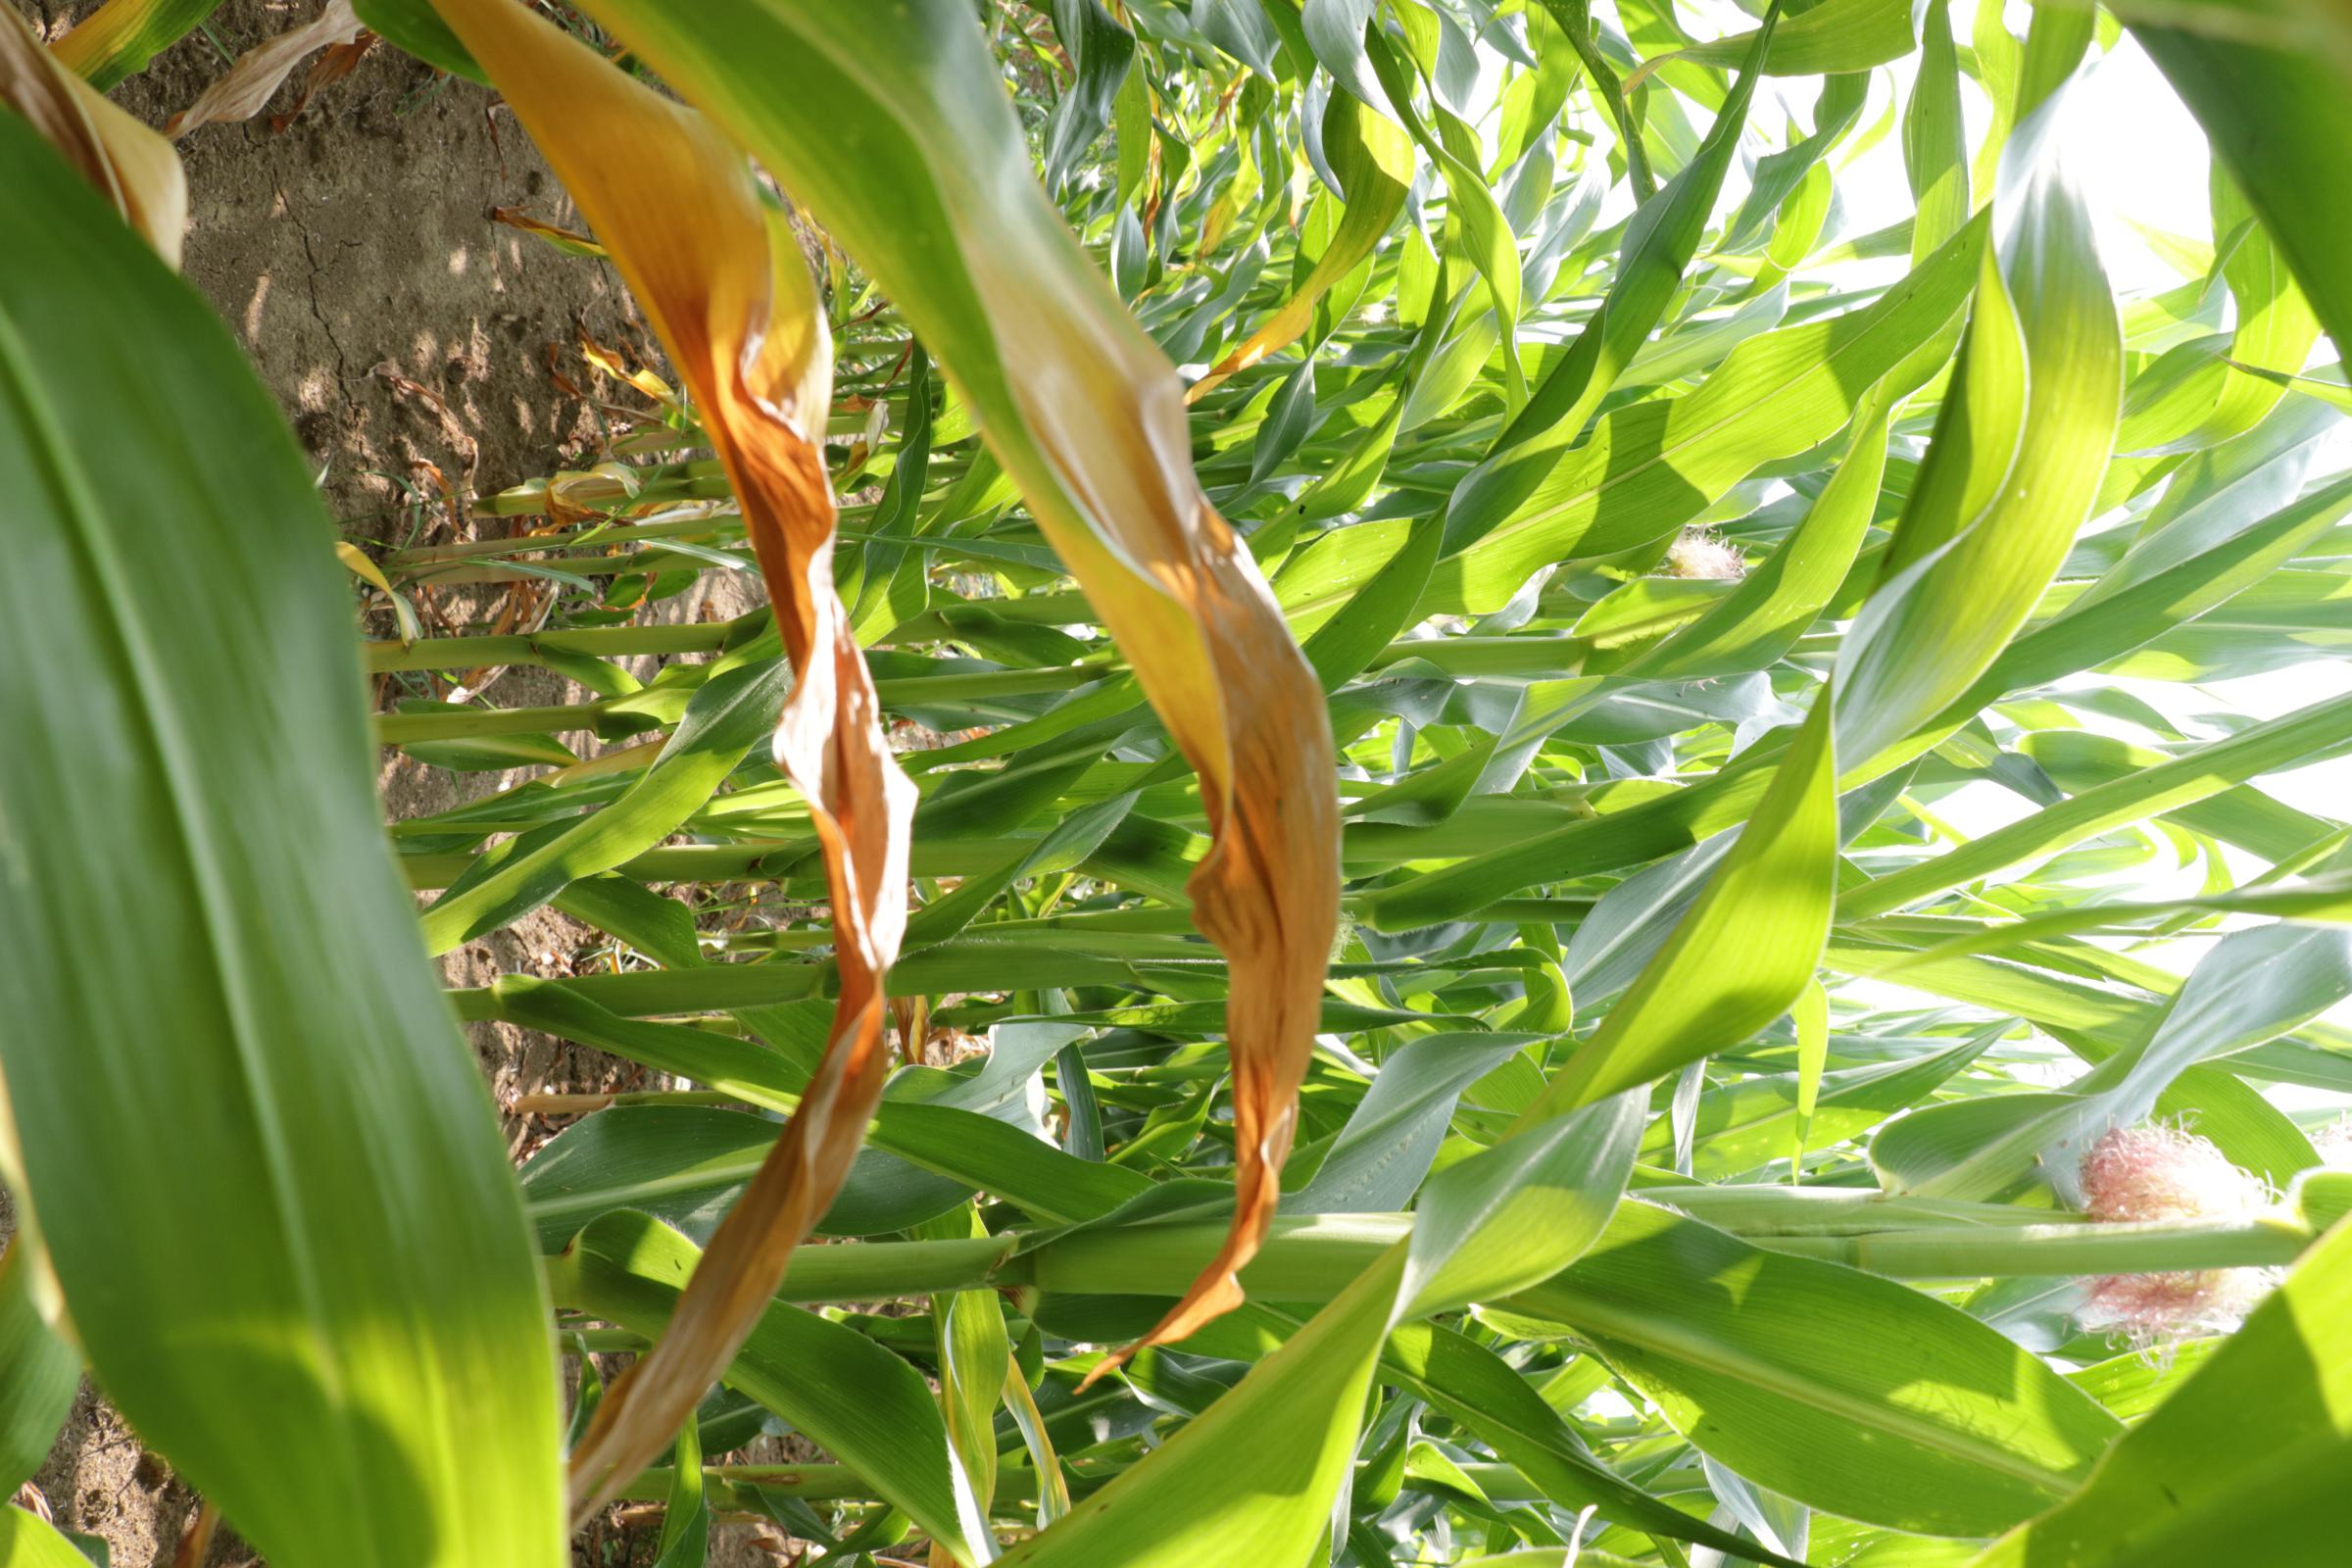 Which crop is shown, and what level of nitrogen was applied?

maize, reduced nitrogen fertilisation
